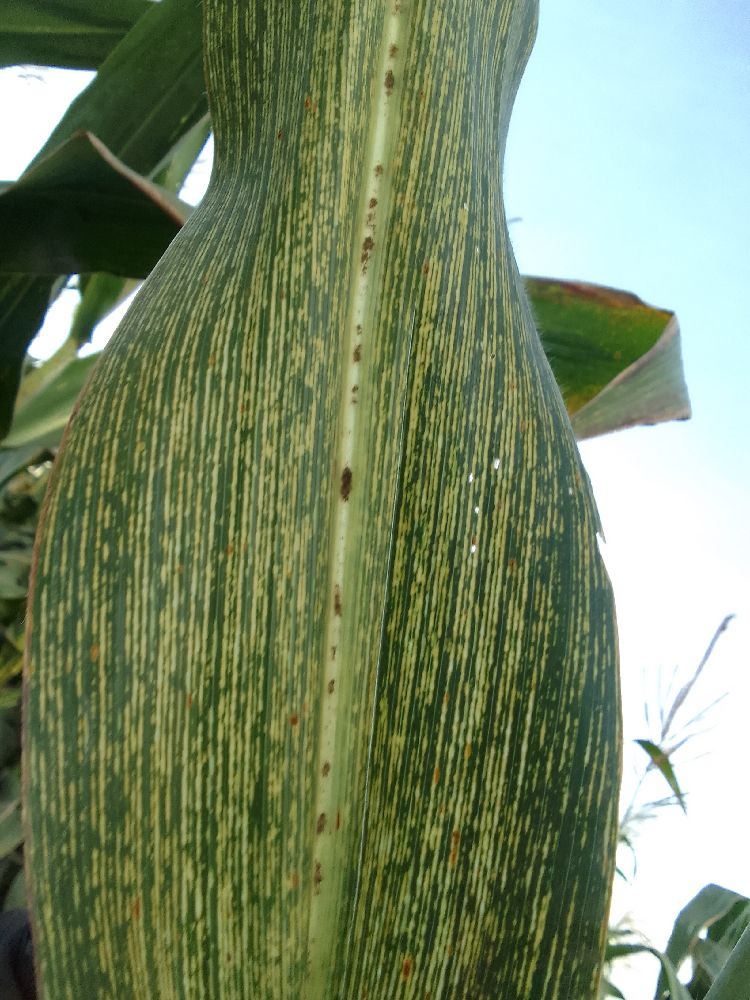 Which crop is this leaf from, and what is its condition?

maize, maize streak virus
